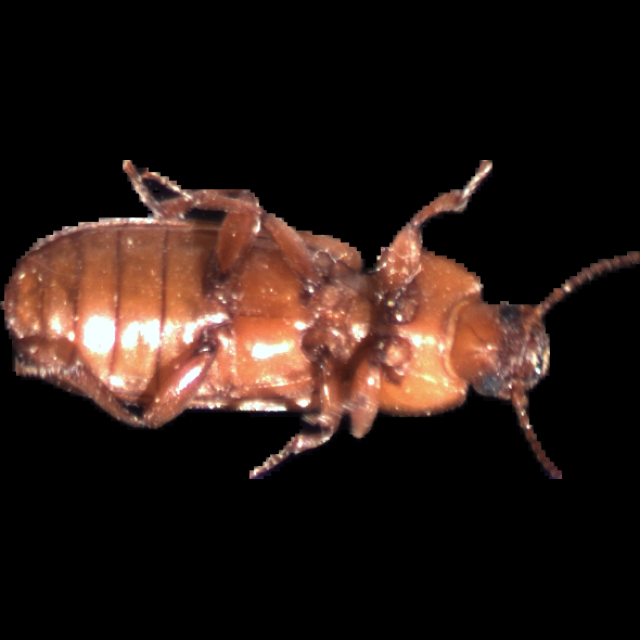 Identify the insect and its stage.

mealworm beetle
